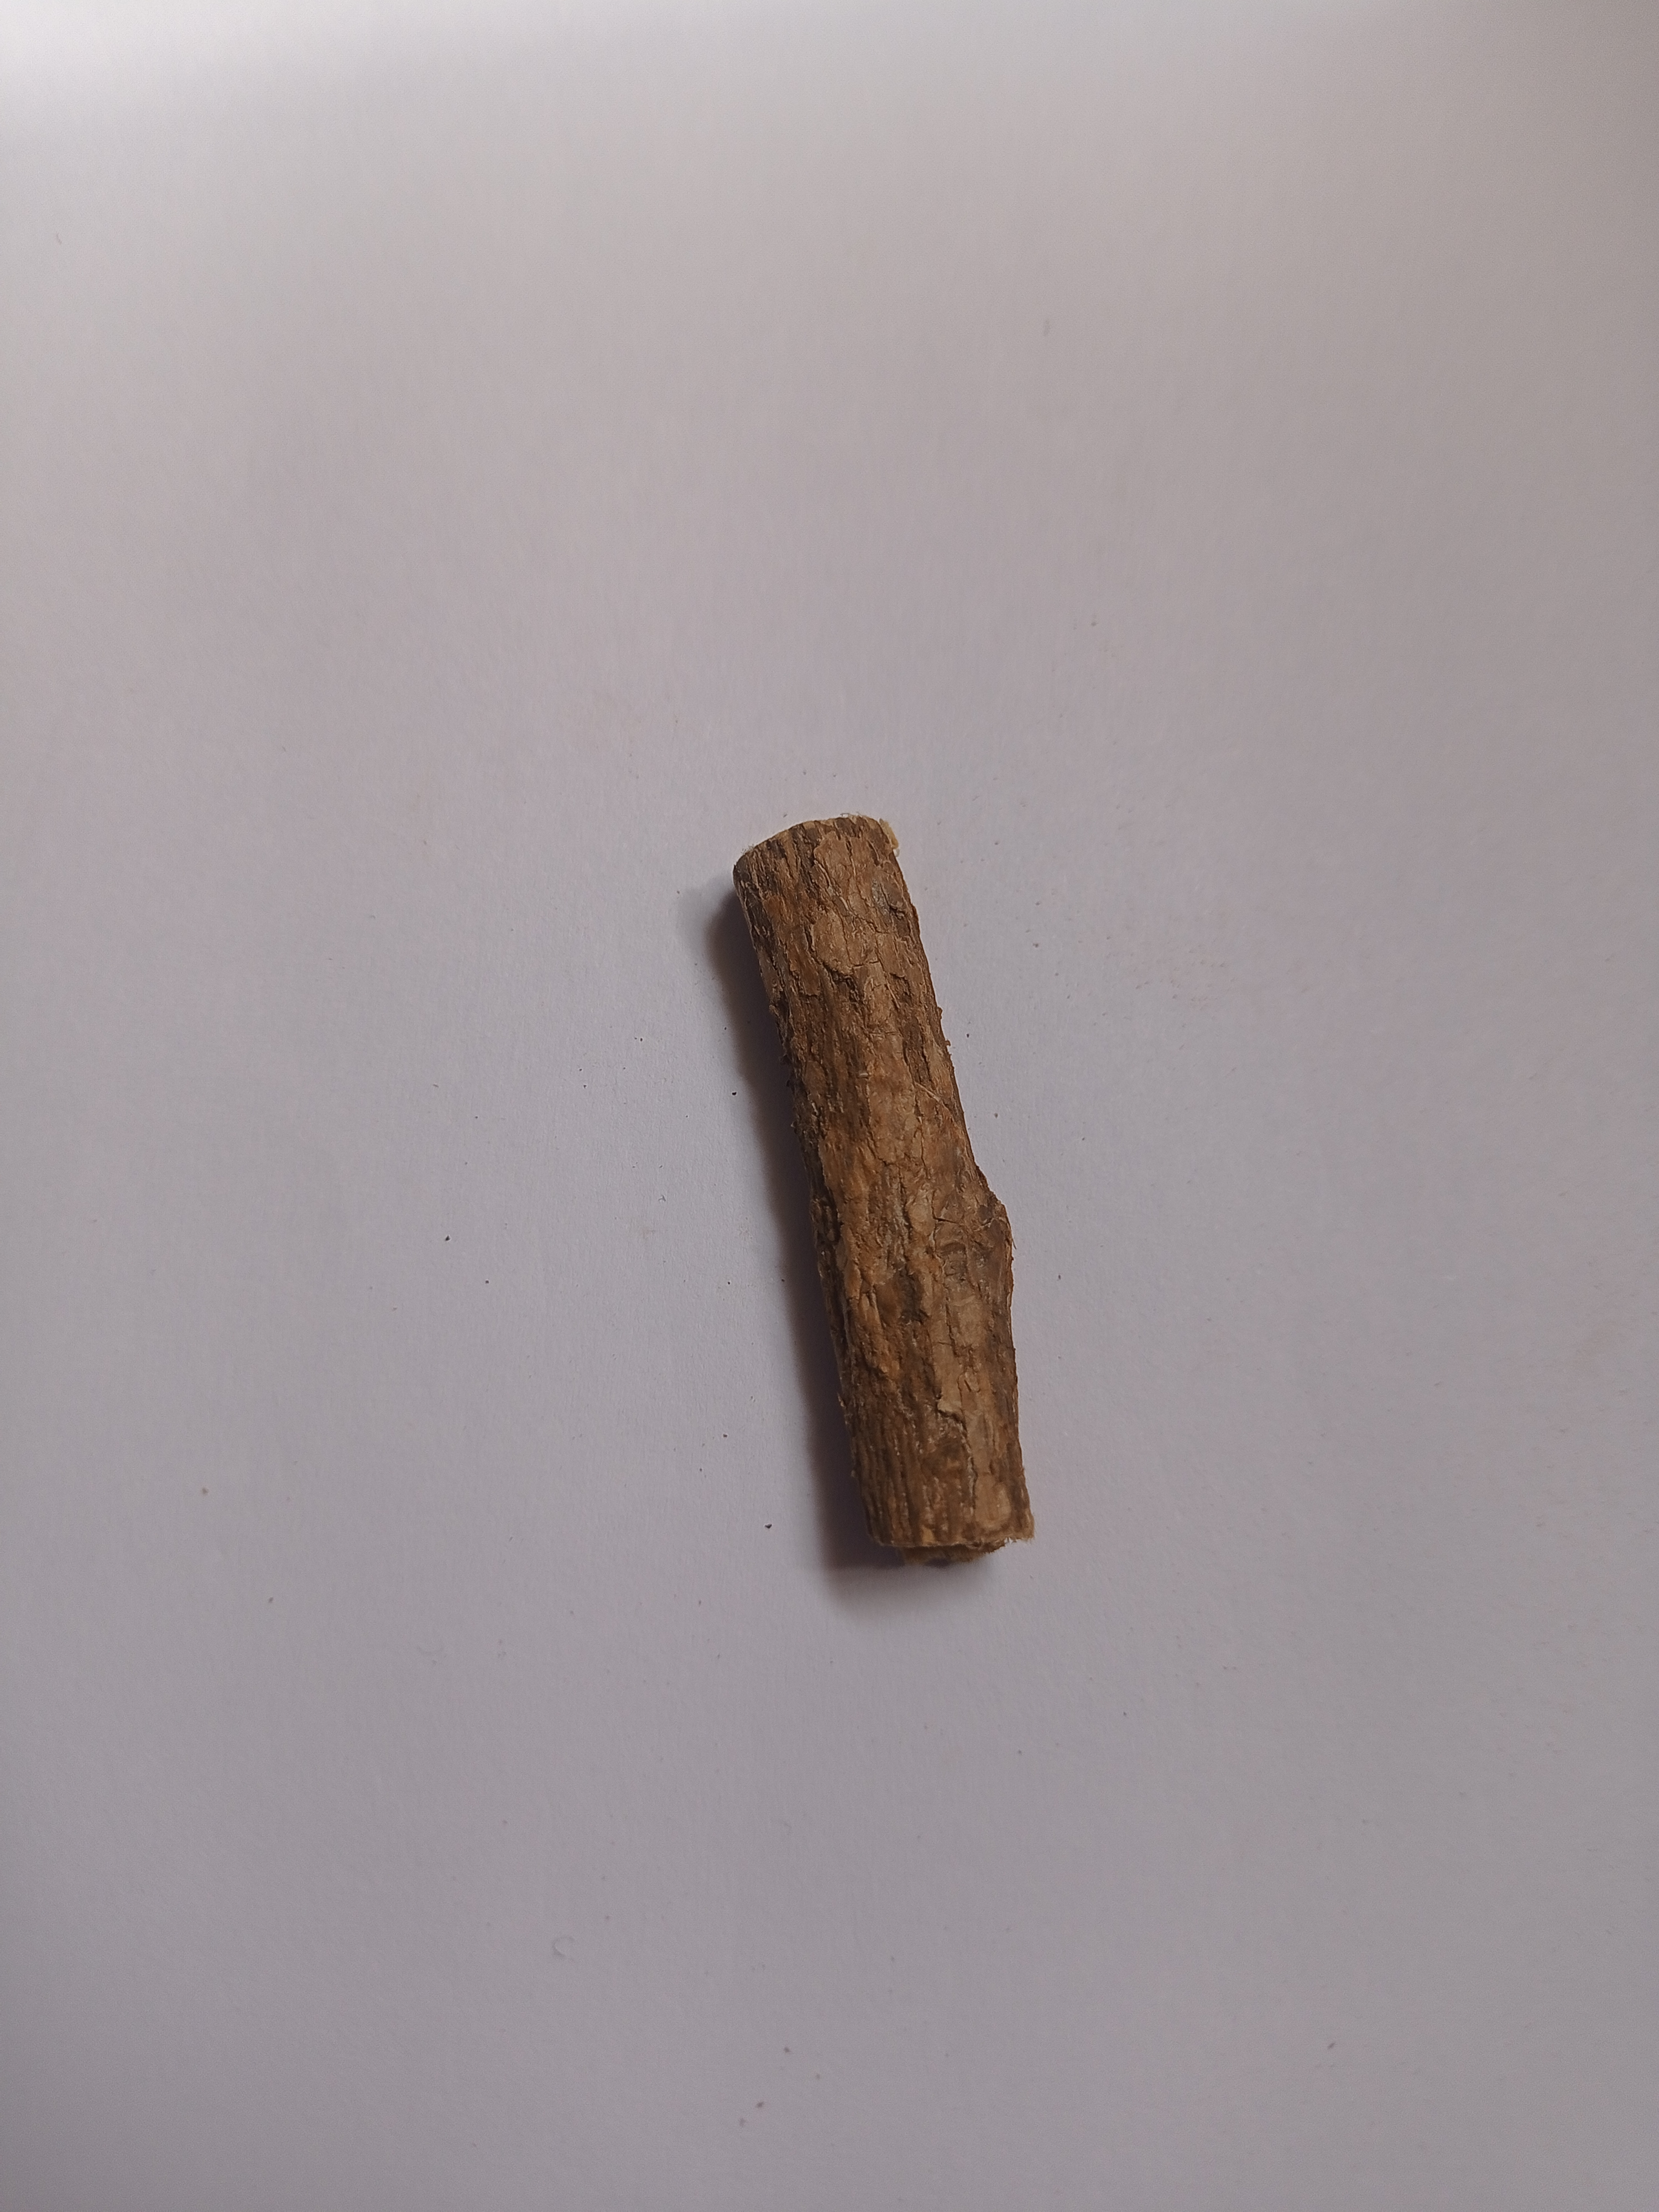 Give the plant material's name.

jesthamadh
